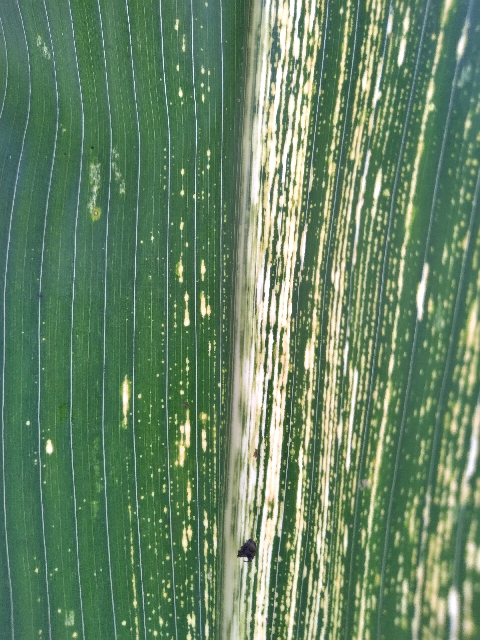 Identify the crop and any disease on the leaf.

maize, maize streak virus
